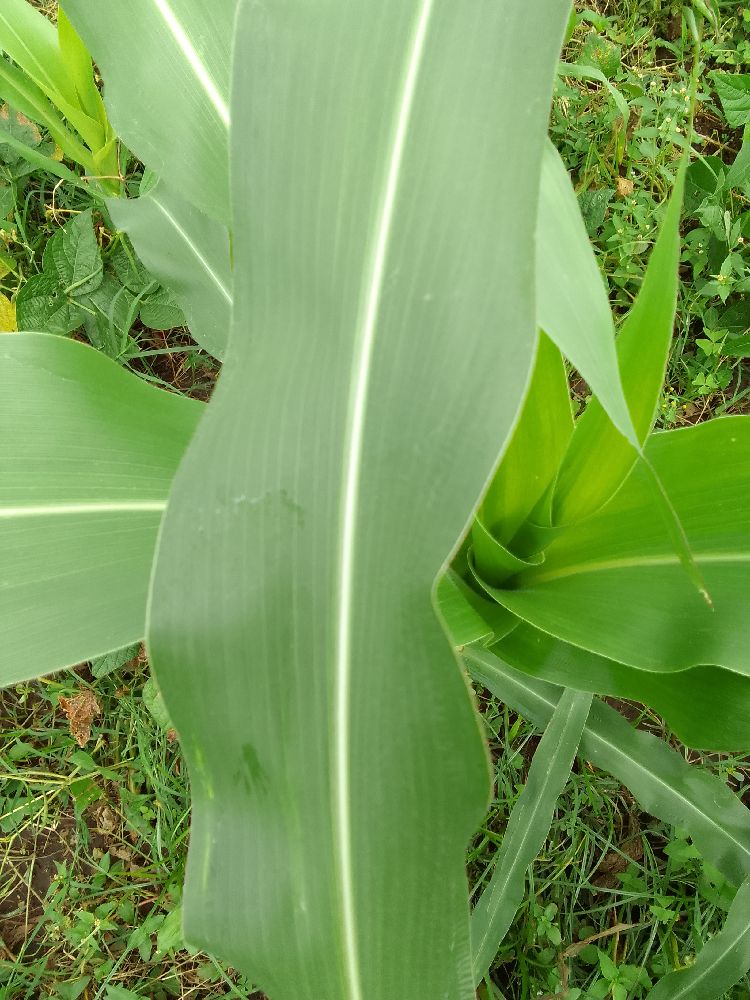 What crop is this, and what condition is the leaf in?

maize, healthy
